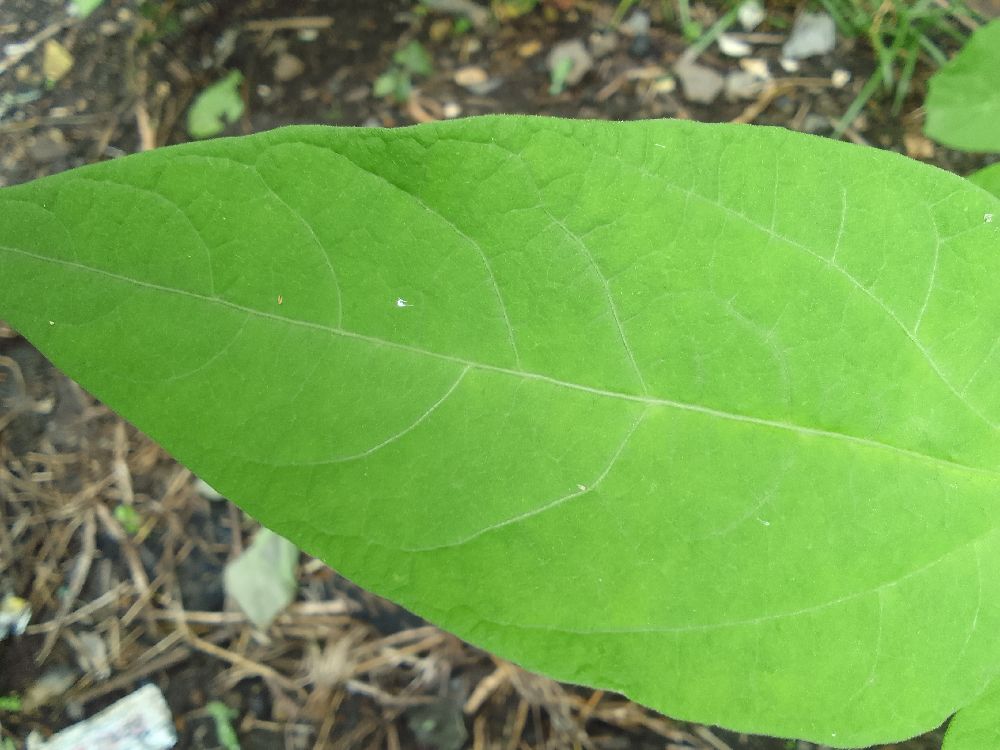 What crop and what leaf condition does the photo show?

common bean, healthy
